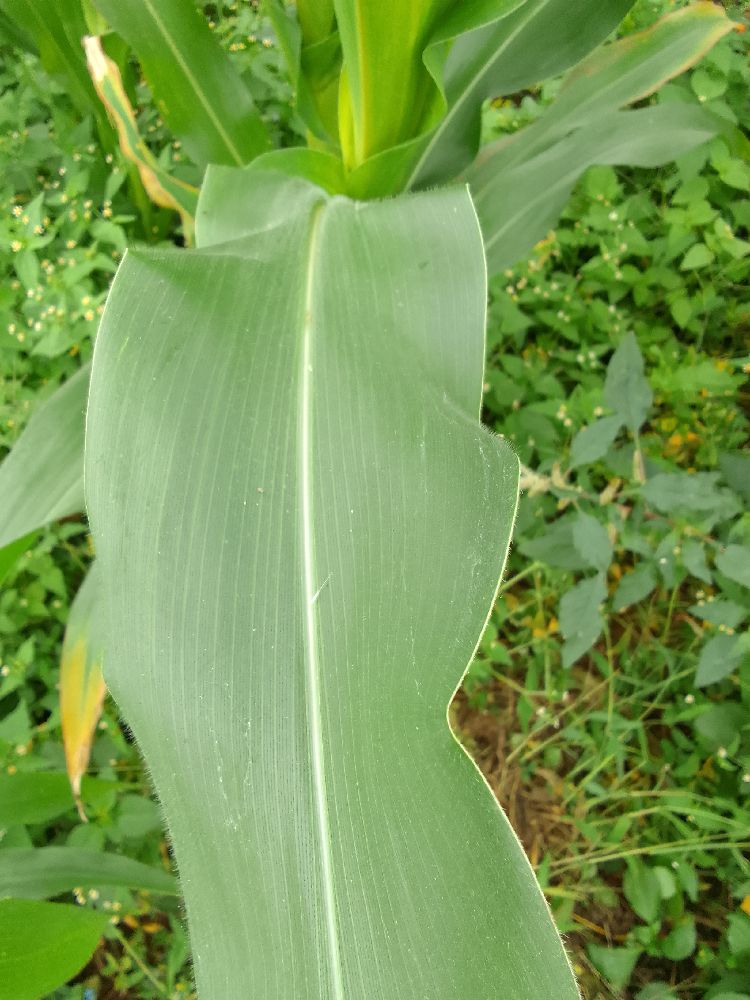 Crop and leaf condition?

maize, healthy
